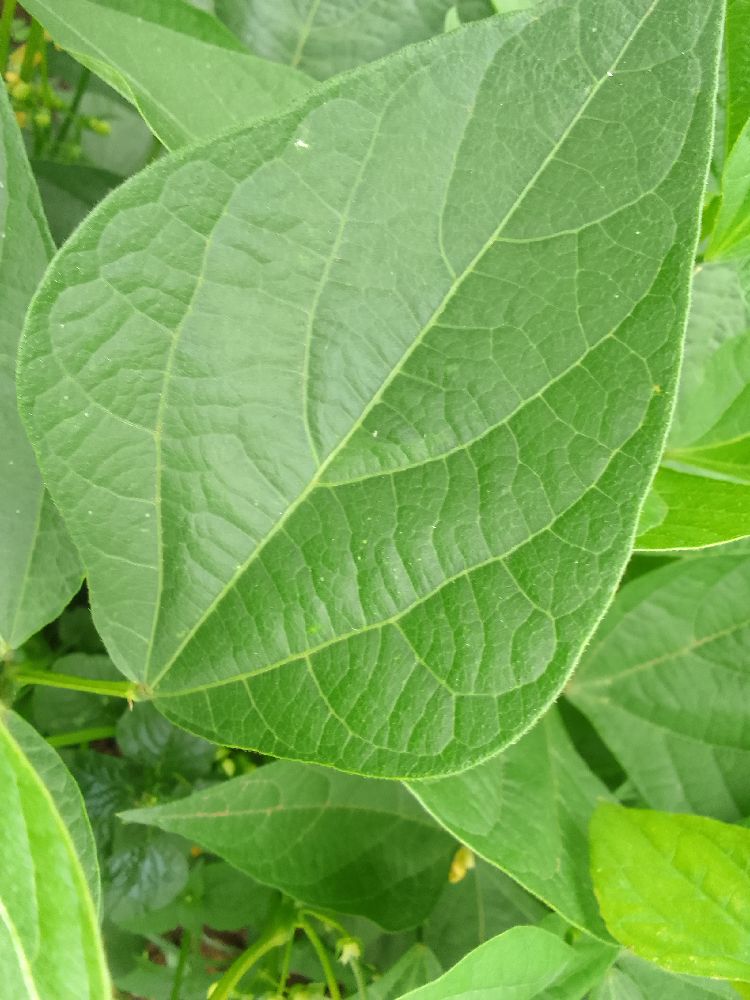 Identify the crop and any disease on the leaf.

common bean, healthy
